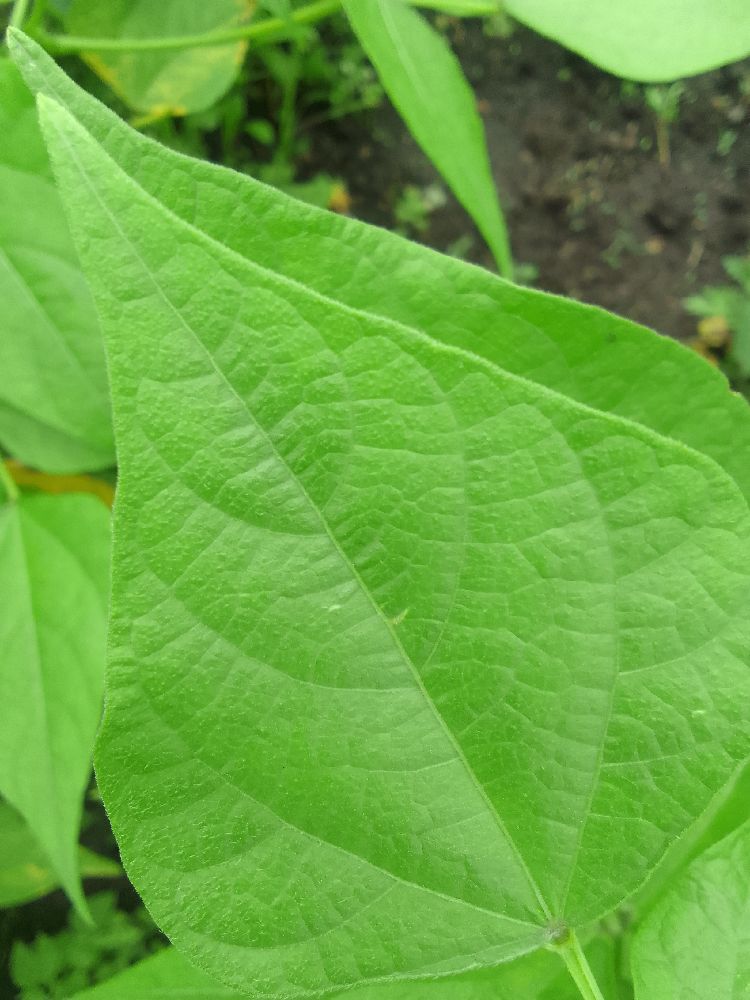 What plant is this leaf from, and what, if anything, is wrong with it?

common bean, healthy
